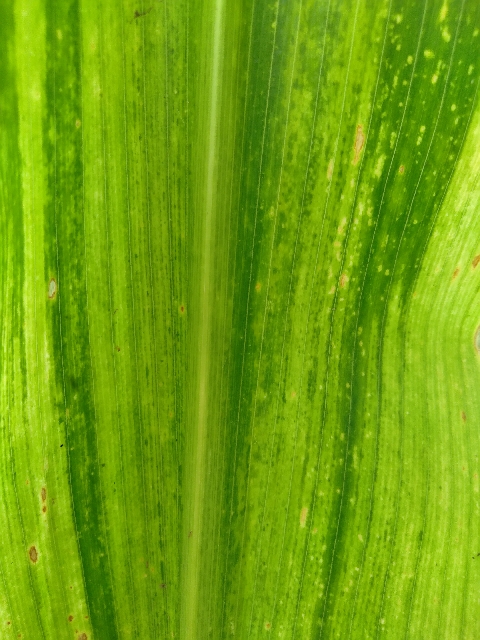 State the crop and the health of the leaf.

maize, maize lethal necrosis
